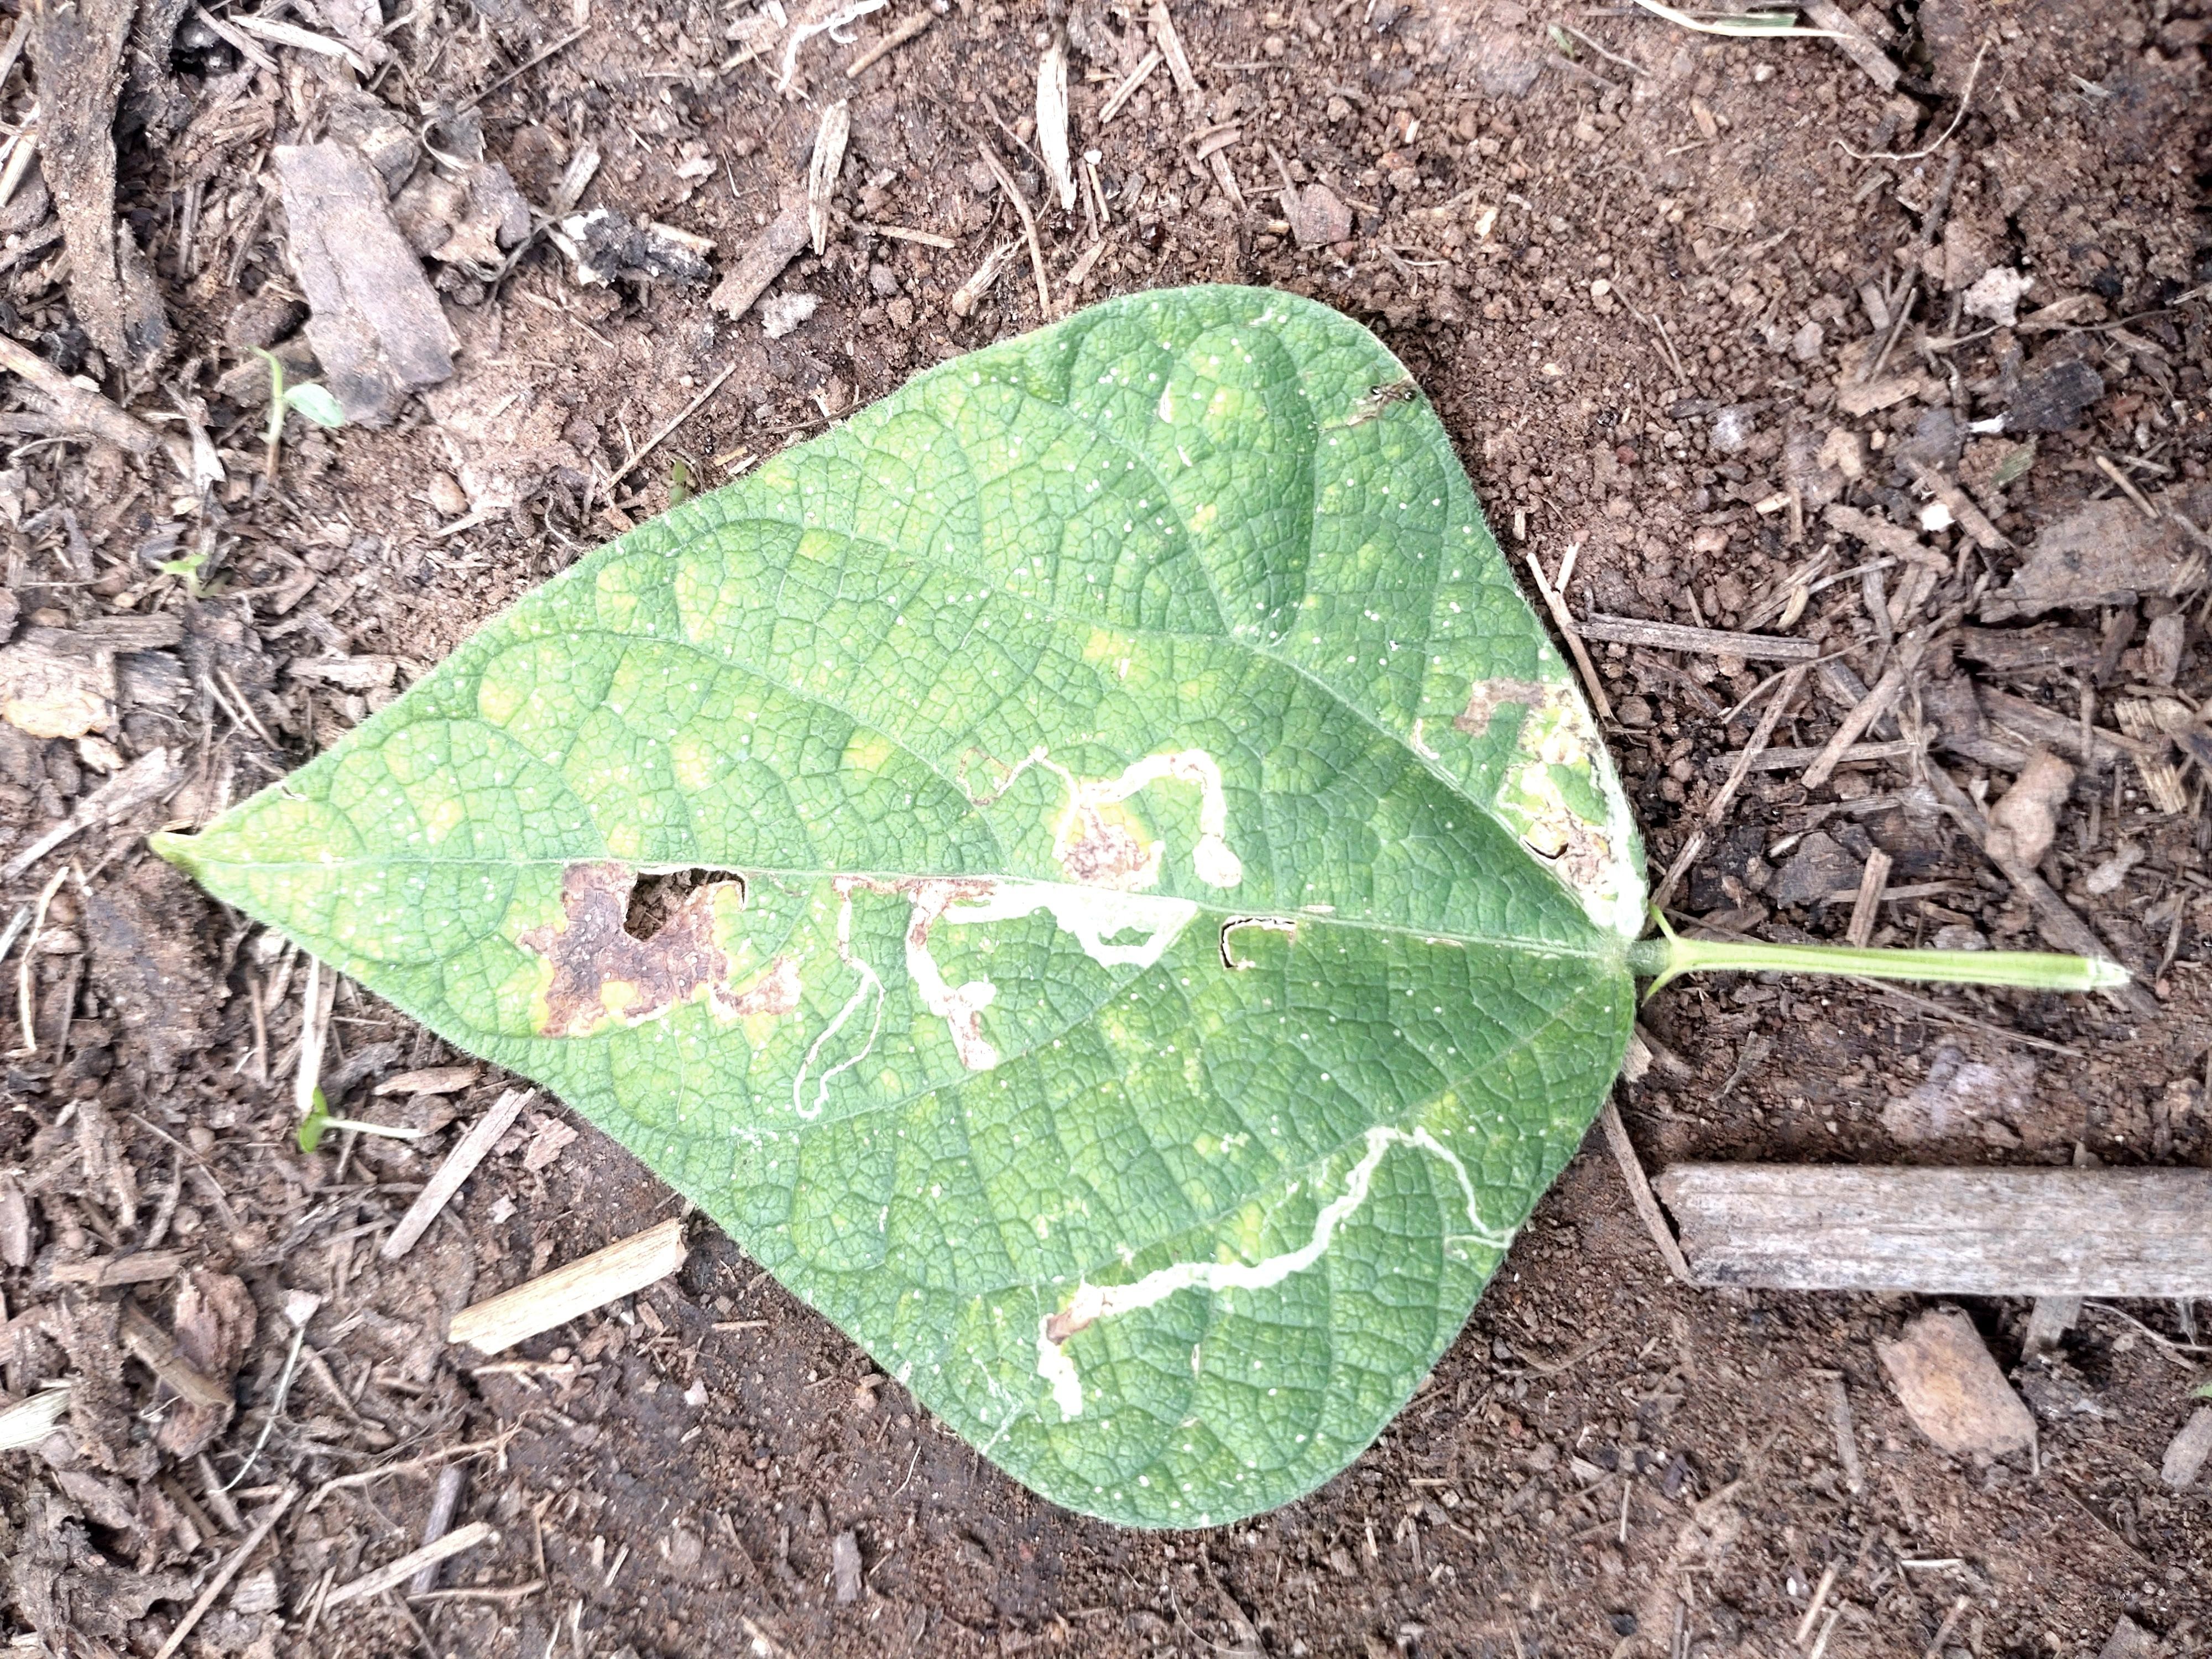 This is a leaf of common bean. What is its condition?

anthracnose
